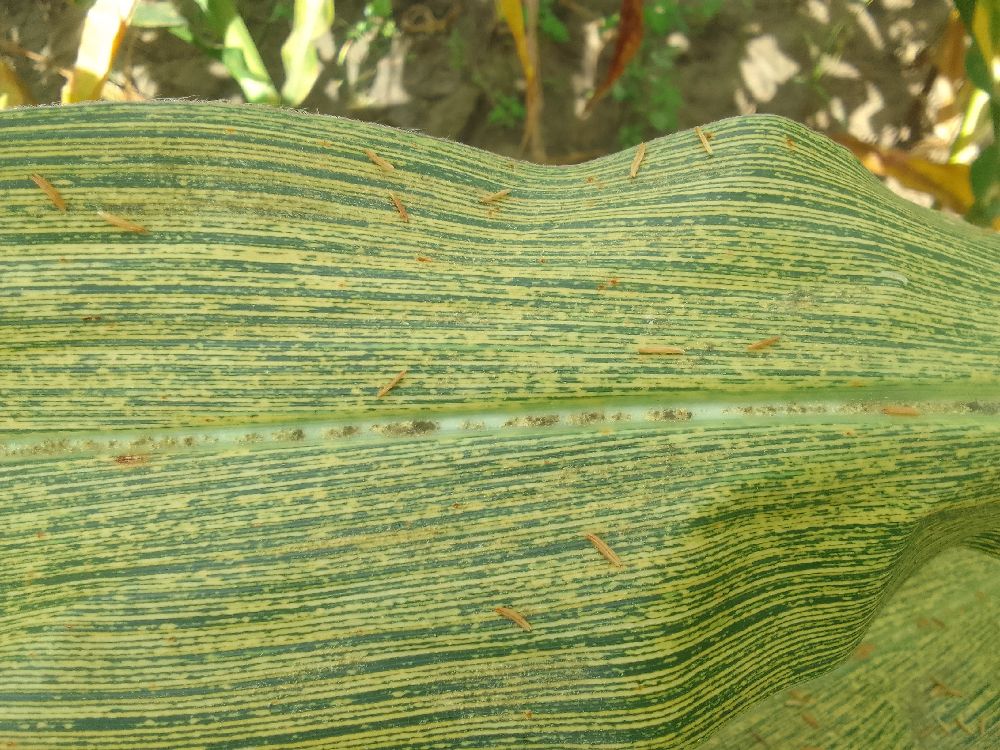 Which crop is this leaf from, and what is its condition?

maize, maize streak virus
